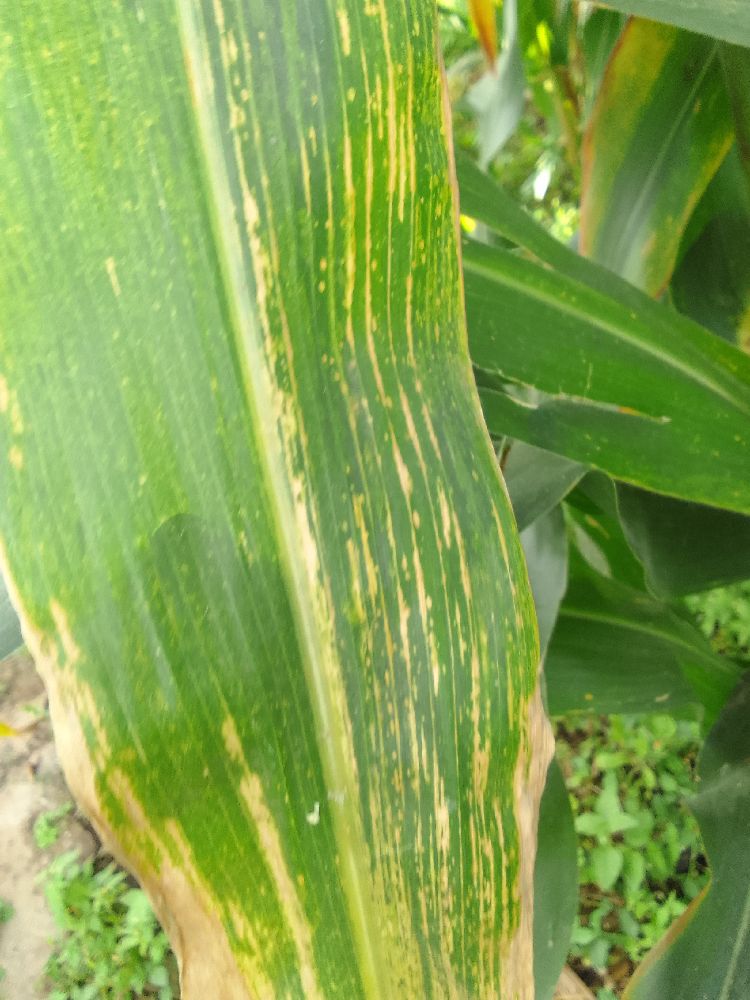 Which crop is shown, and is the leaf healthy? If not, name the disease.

maize, maize lethal necrosis
